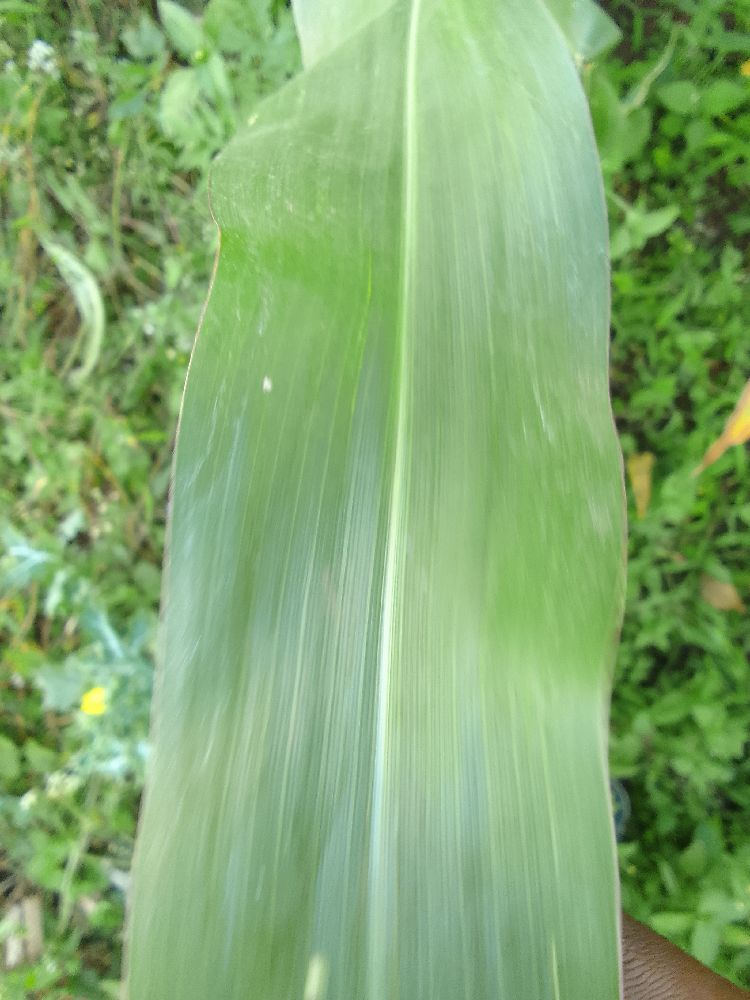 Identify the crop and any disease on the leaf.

maize, healthy
